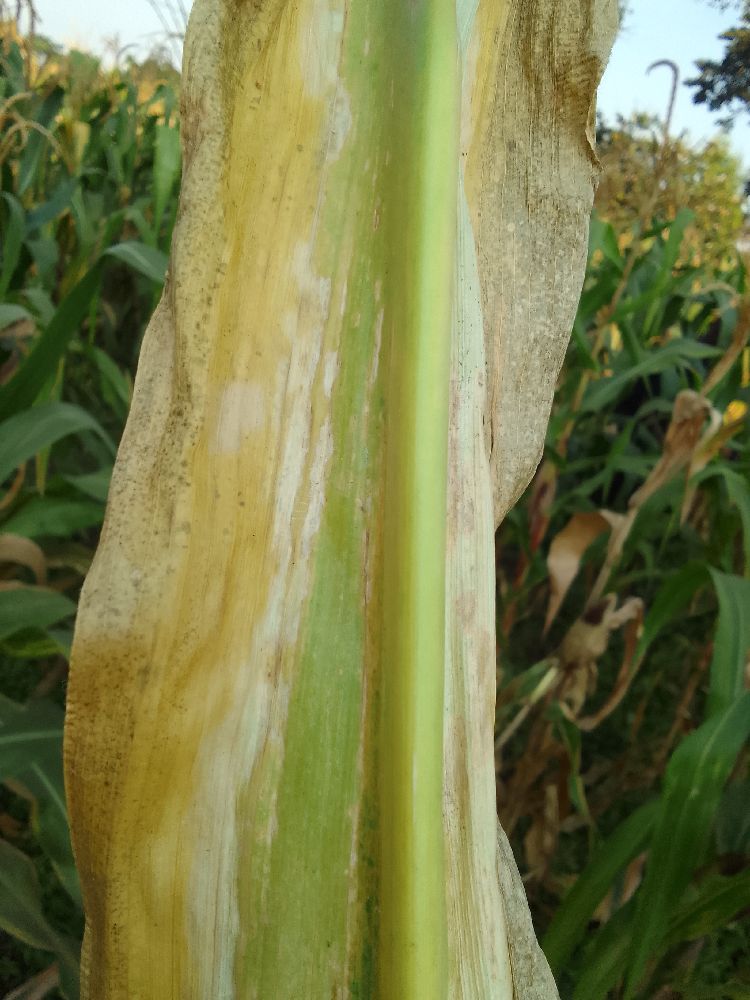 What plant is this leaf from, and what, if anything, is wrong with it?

maize, maize lethal necrosis
